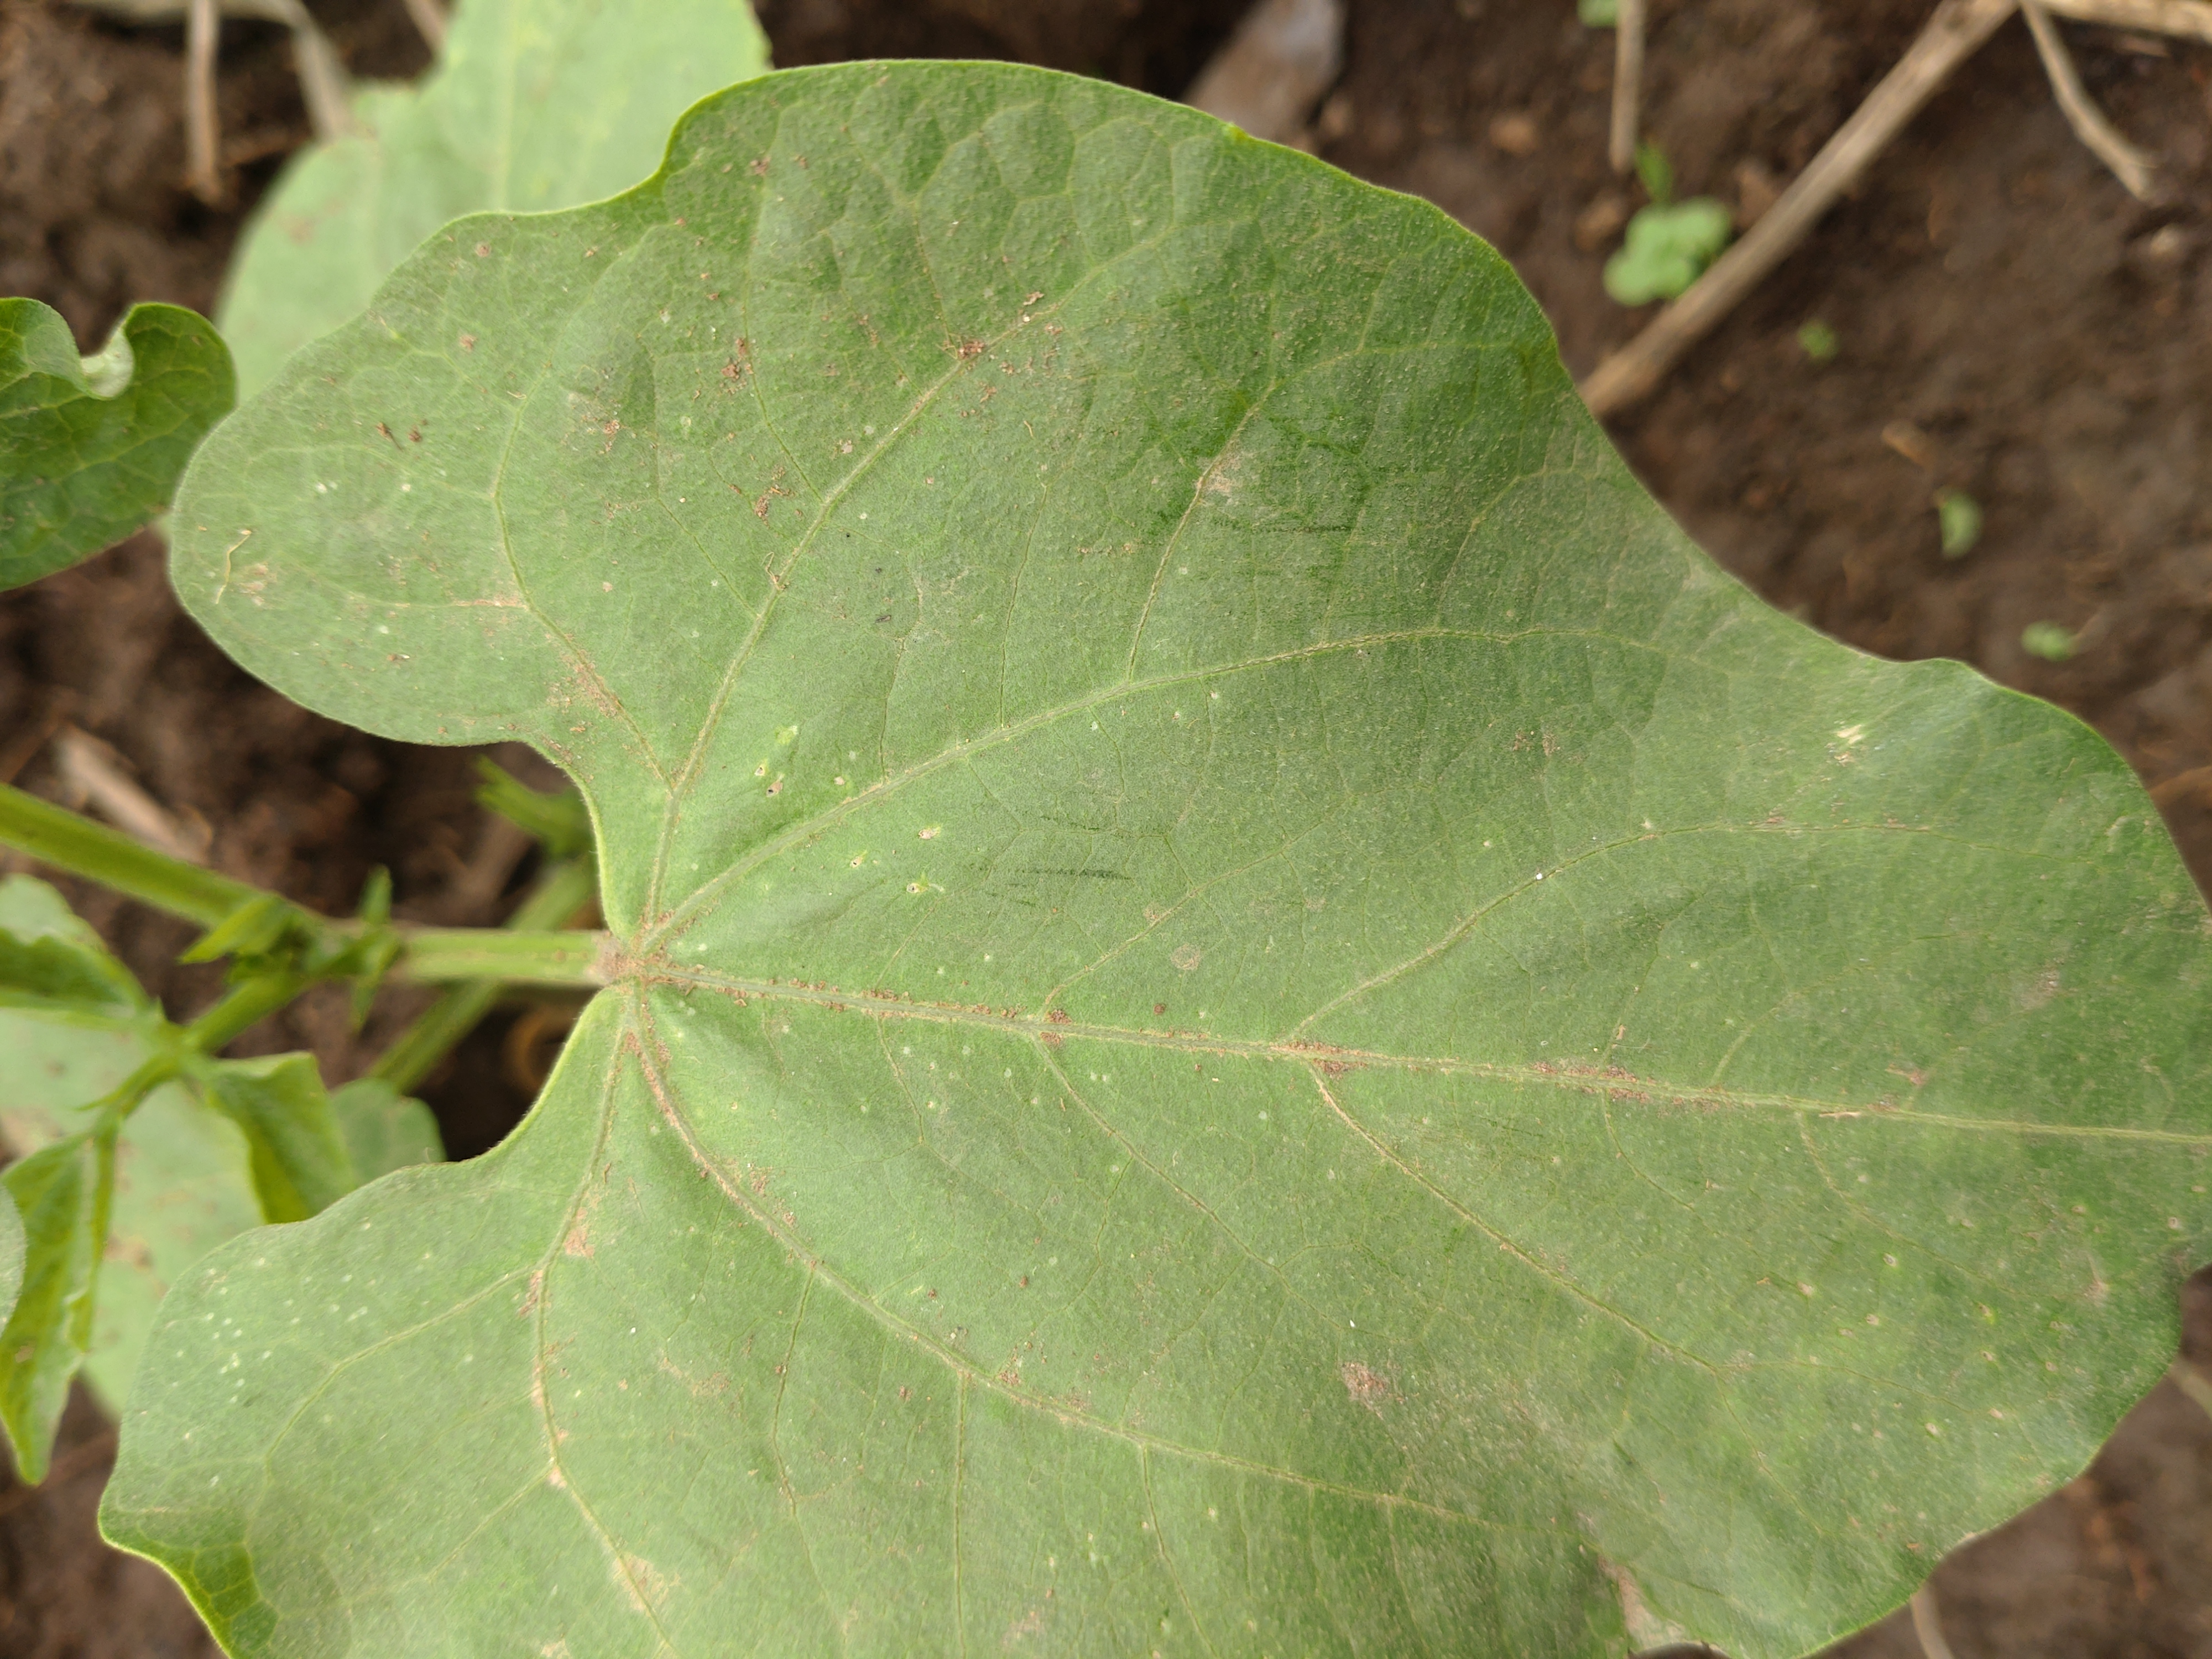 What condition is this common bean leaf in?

healthy
